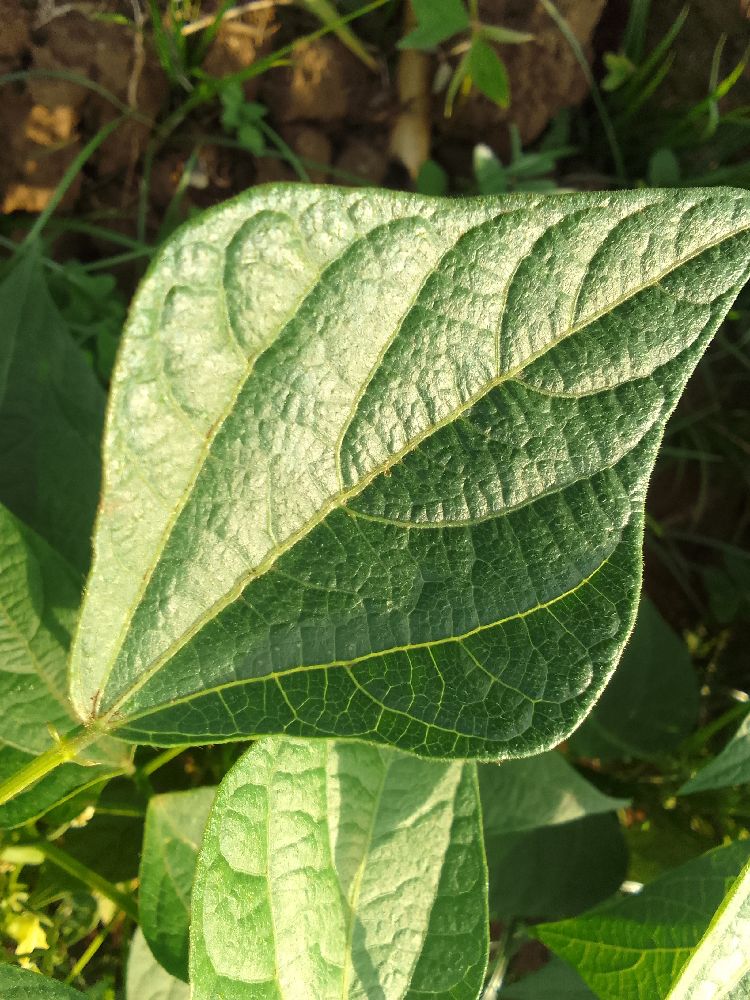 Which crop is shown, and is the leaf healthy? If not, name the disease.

common bean, healthy
